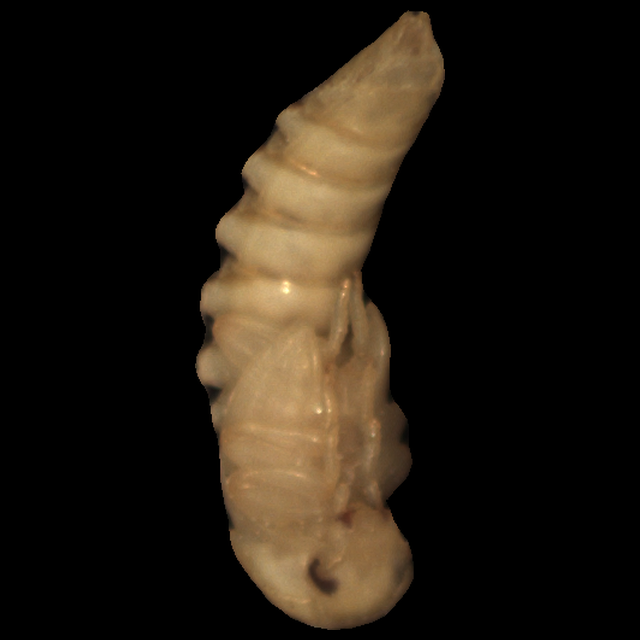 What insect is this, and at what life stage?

mealworm pupa
